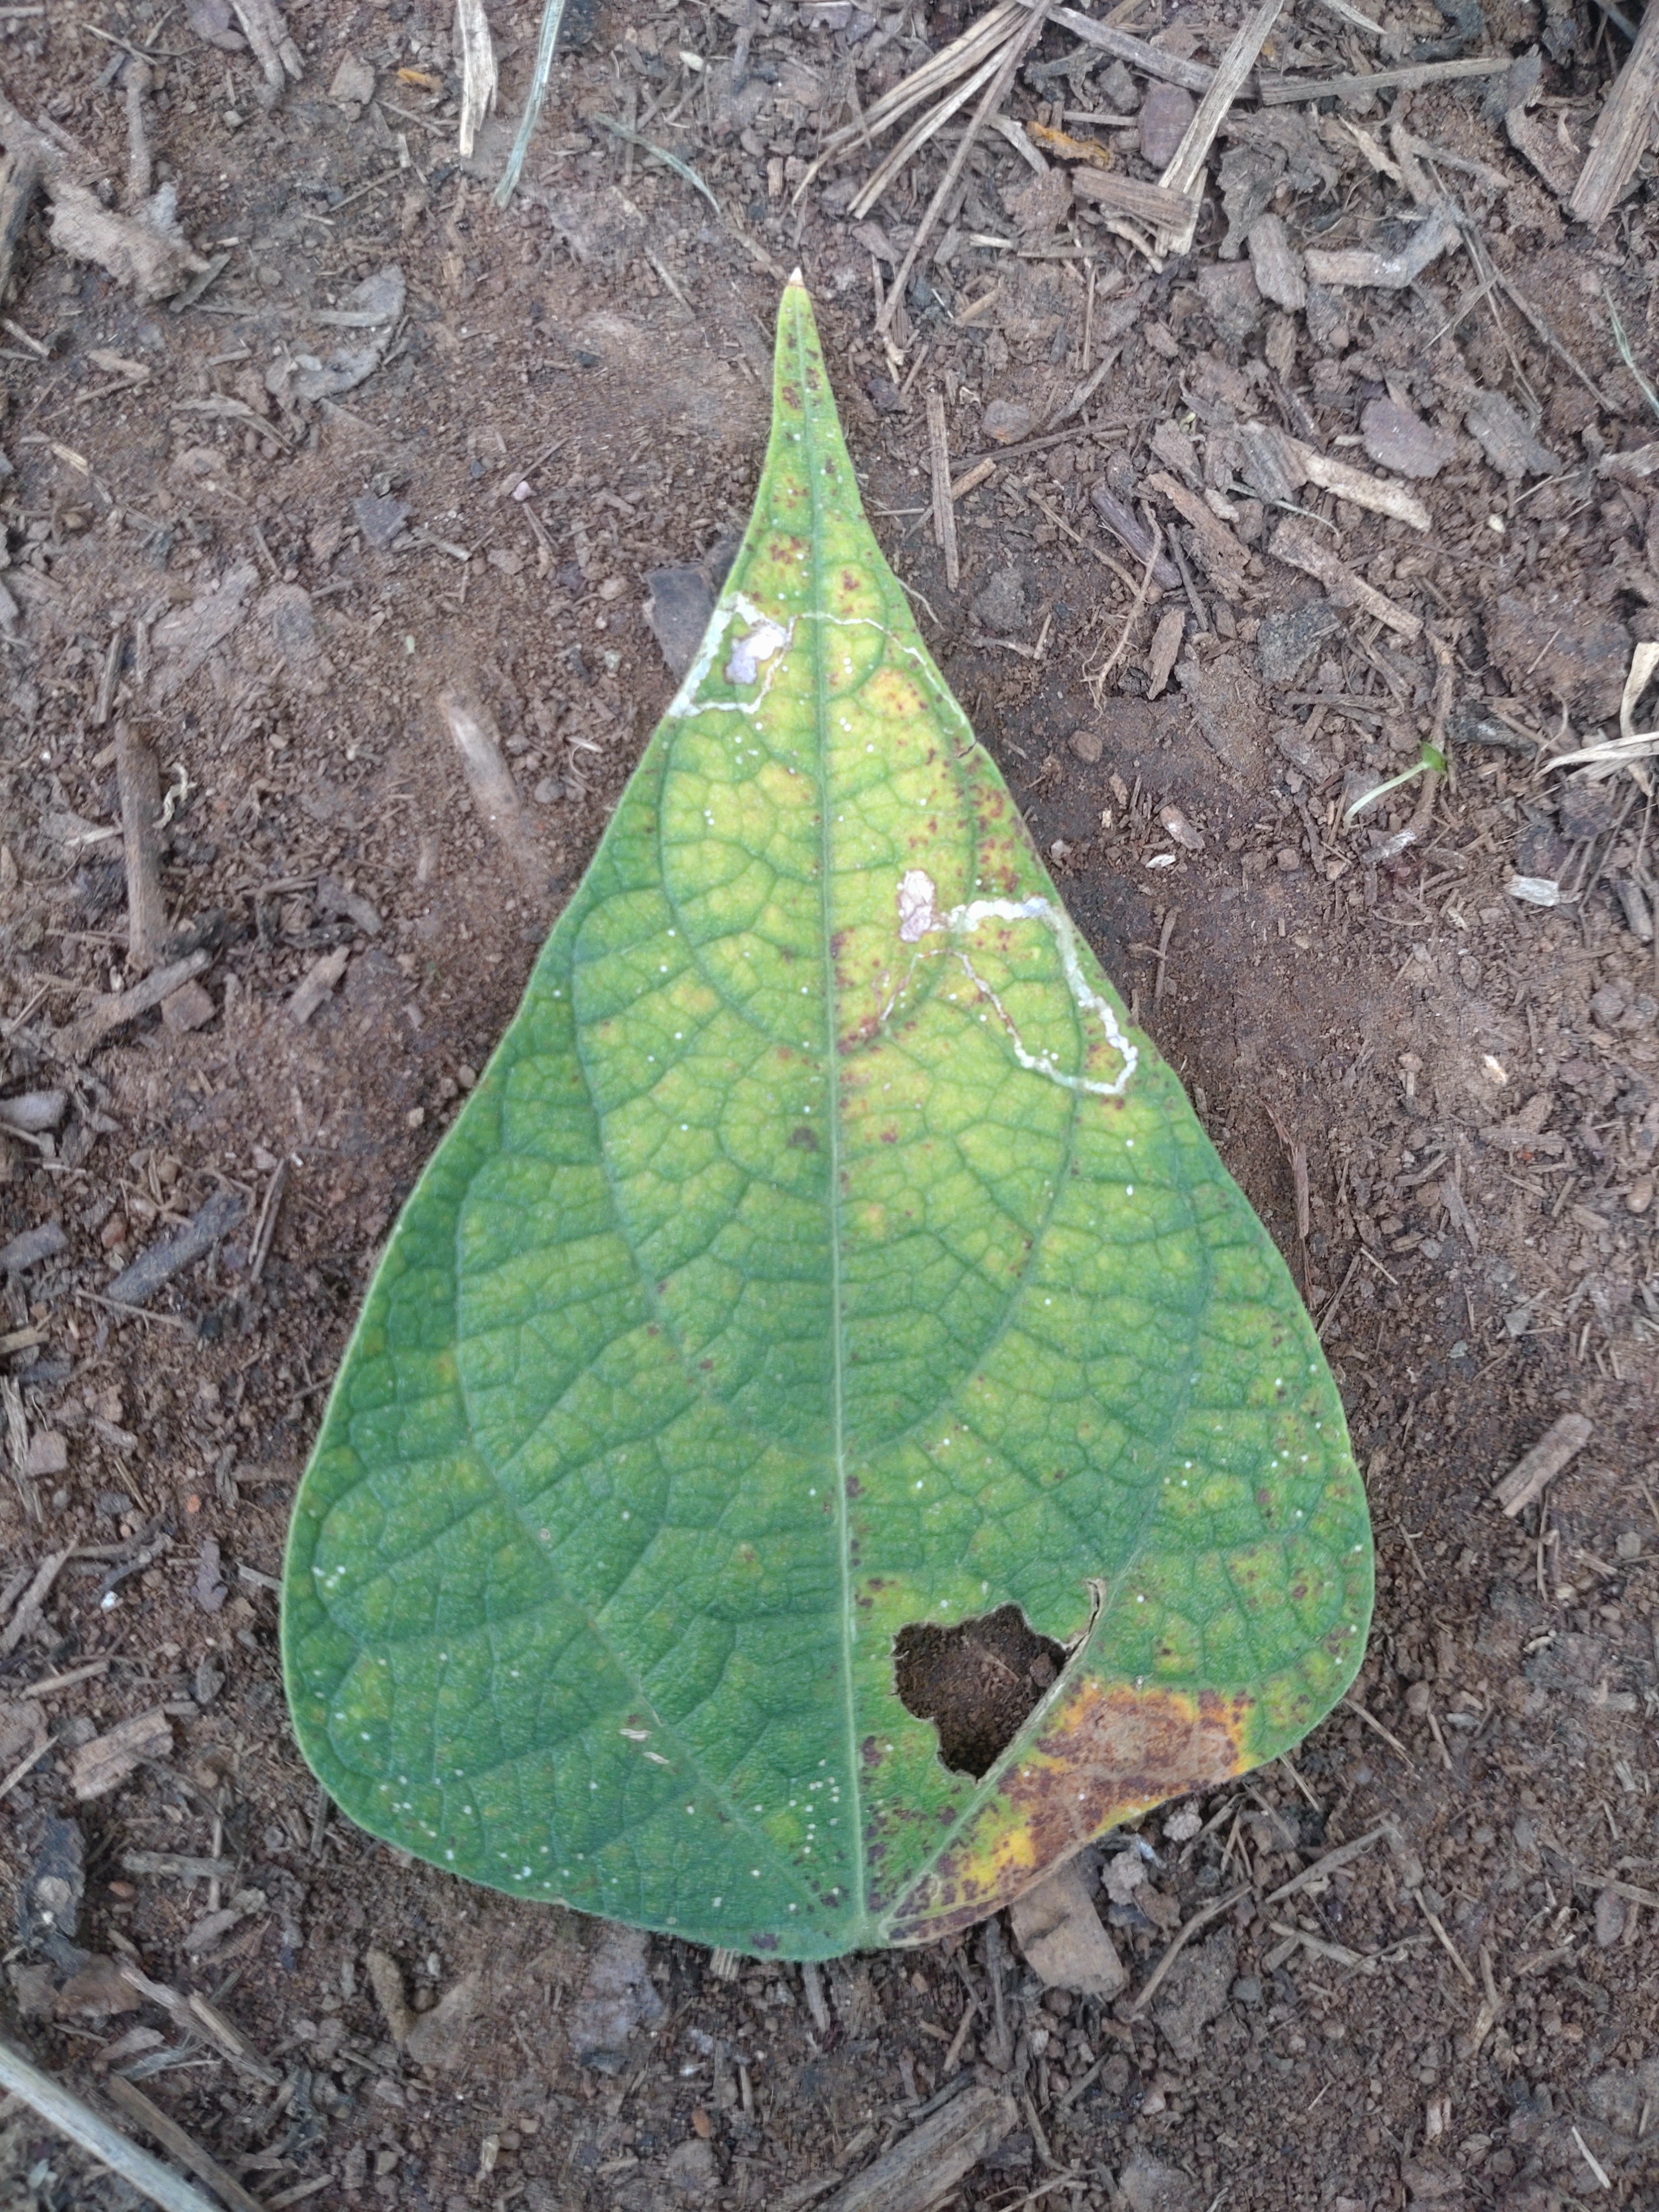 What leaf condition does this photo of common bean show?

rust
